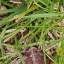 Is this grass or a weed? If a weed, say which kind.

grass
